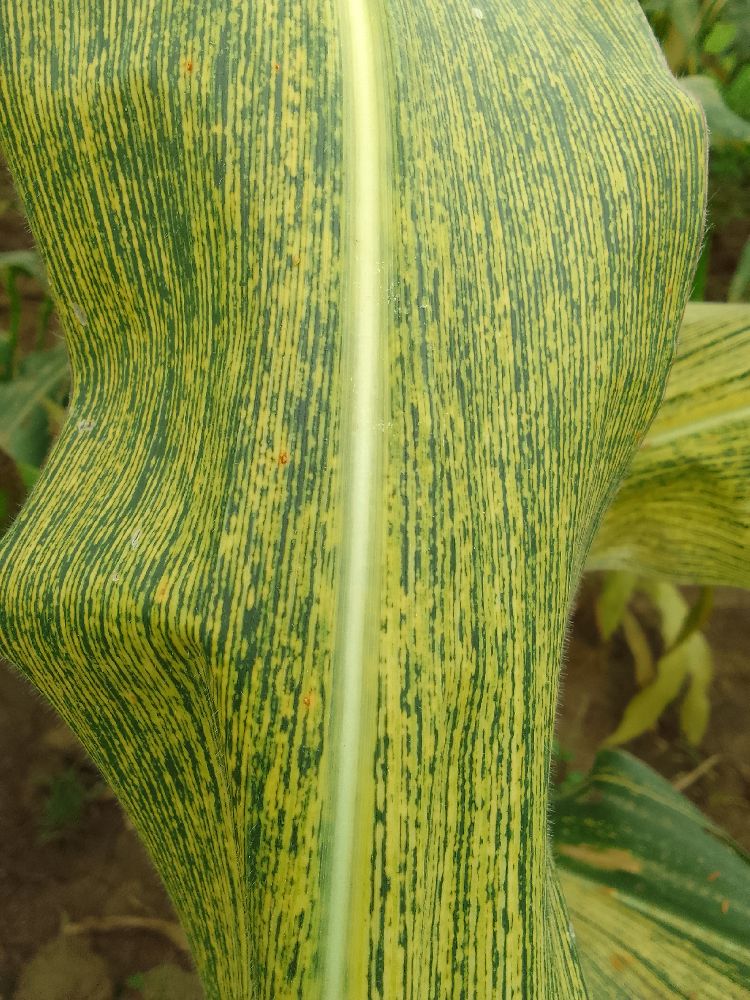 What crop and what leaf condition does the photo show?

maize, maize streak virus
